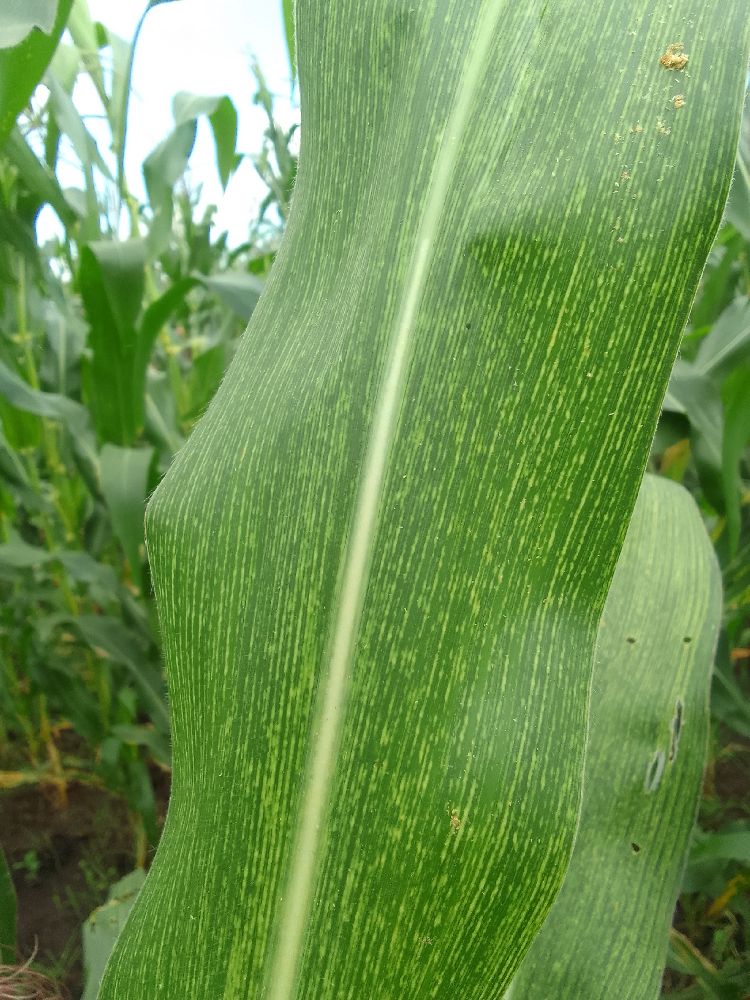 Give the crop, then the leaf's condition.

maize, maize streak virus
